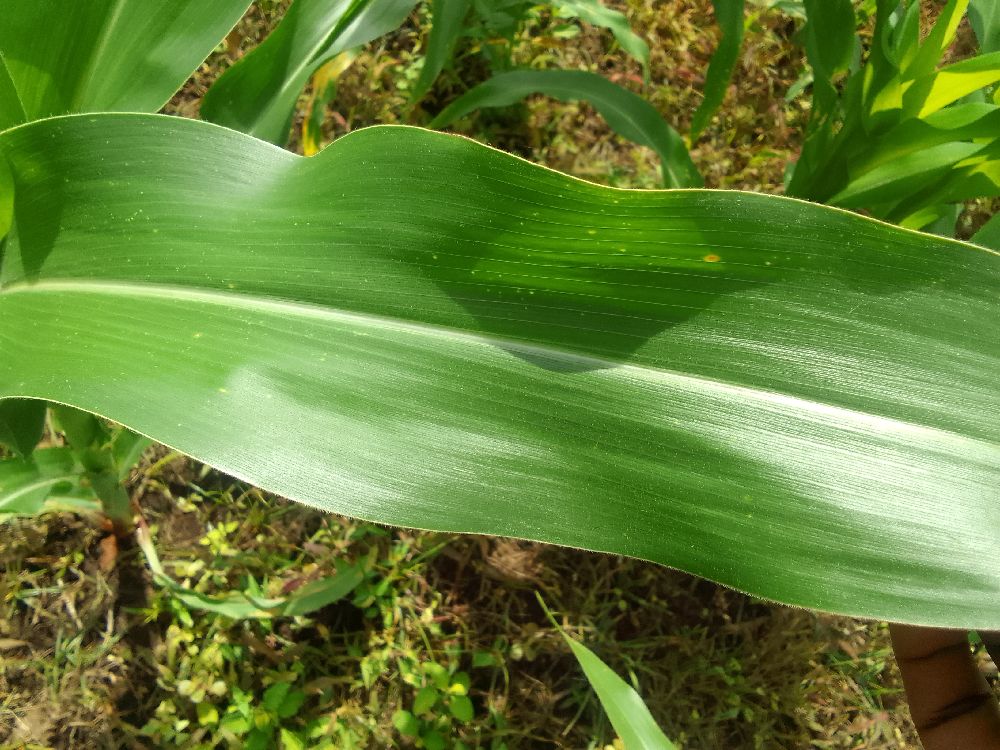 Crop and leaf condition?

maize, healthy
